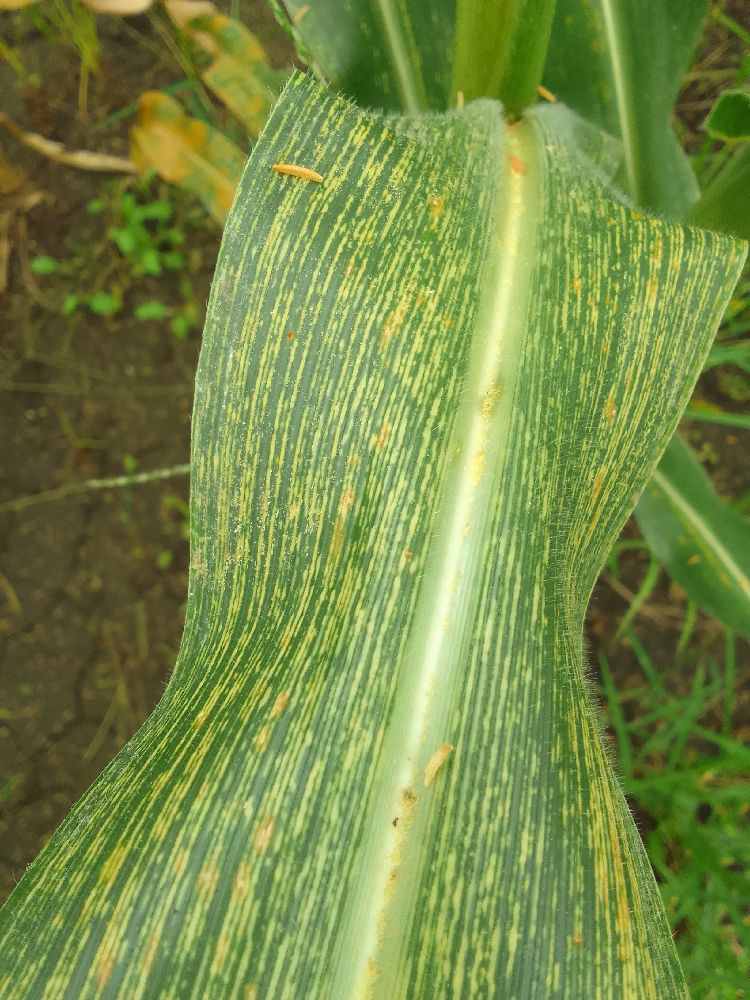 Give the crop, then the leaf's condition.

maize, maize streak virus
